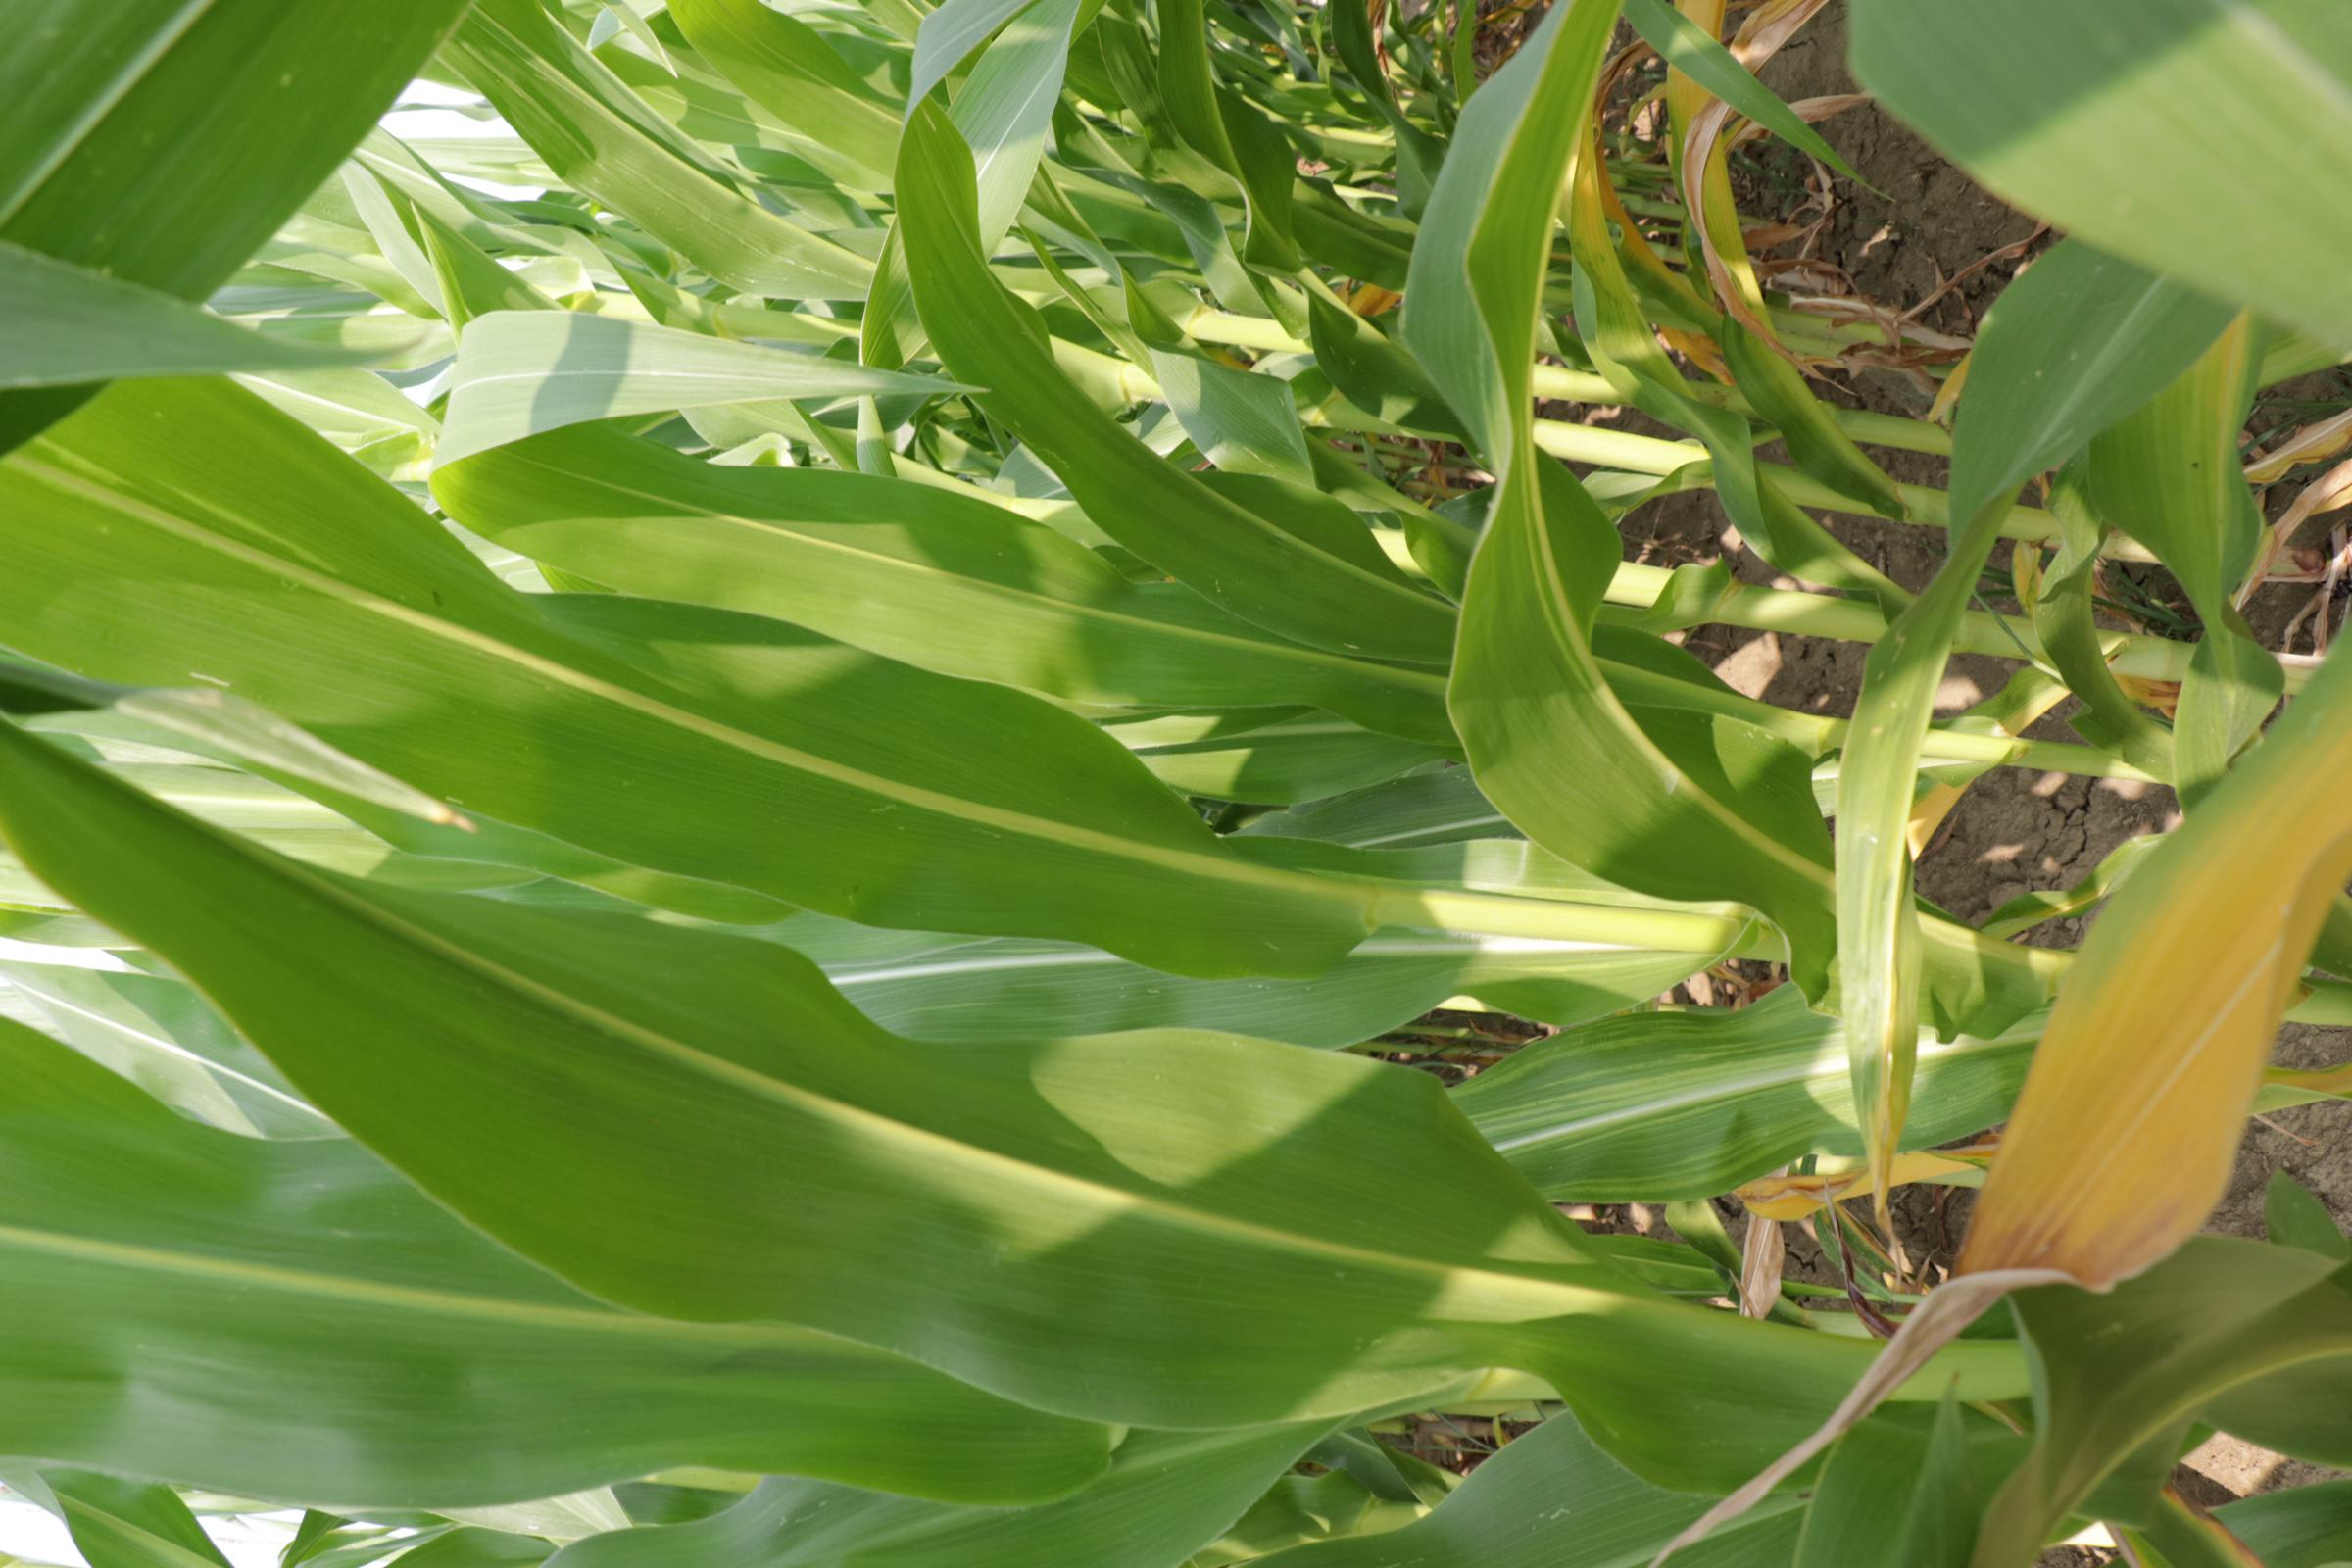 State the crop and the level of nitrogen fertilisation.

maize, full nitrogen fertilisation
